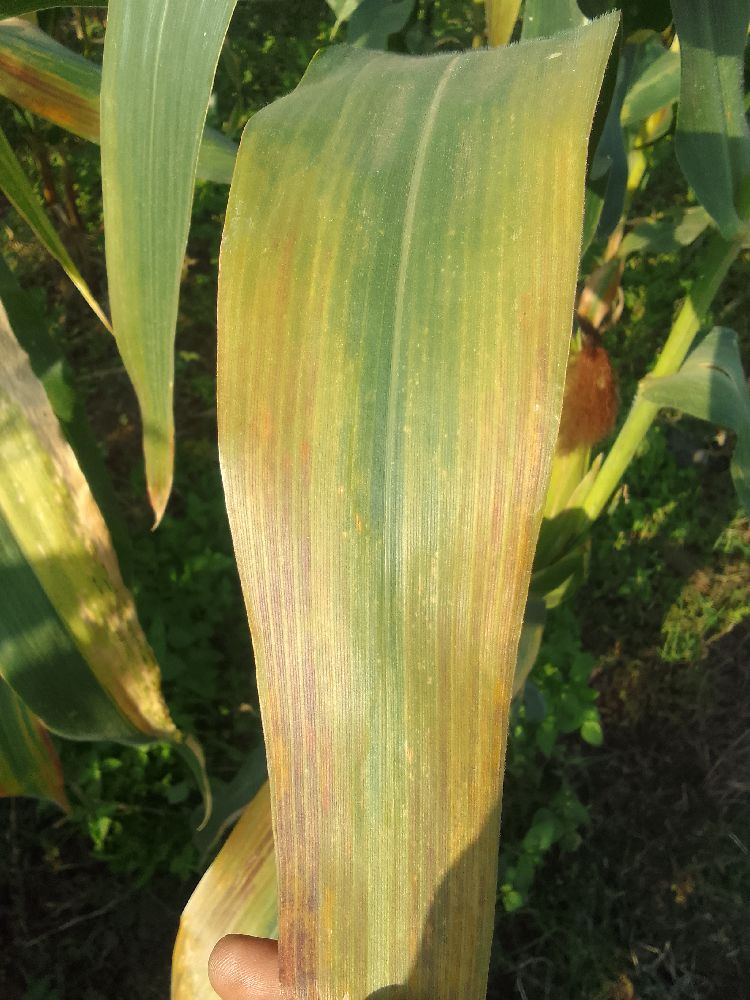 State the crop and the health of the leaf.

maize, maize lethal necrosis
